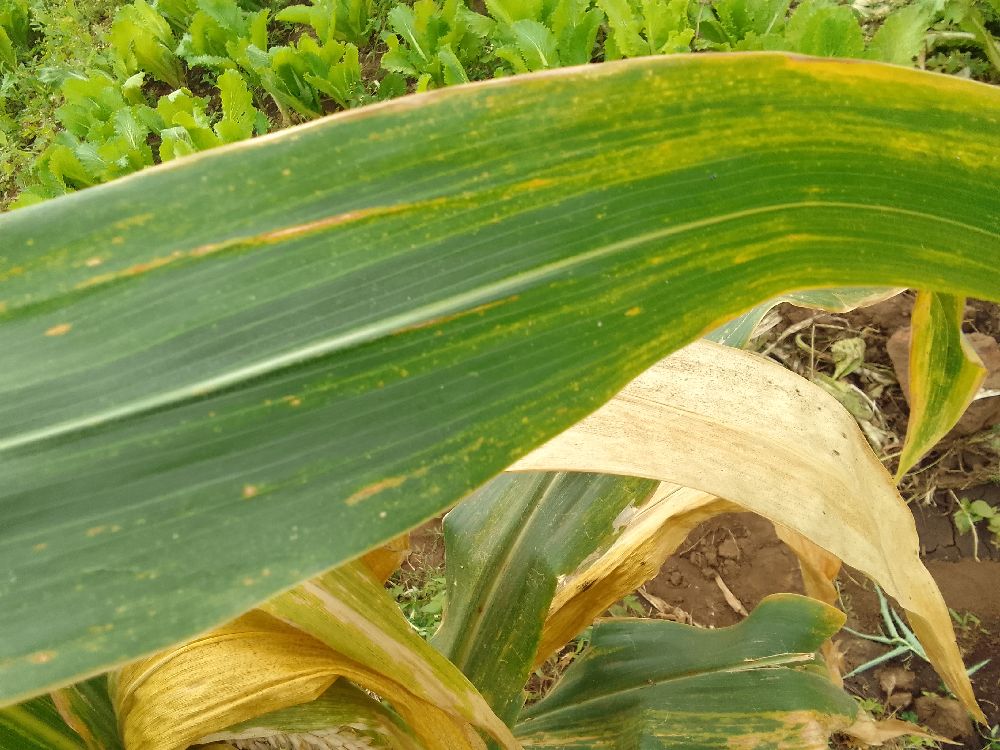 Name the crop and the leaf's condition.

maize, maize lethal necrosis
